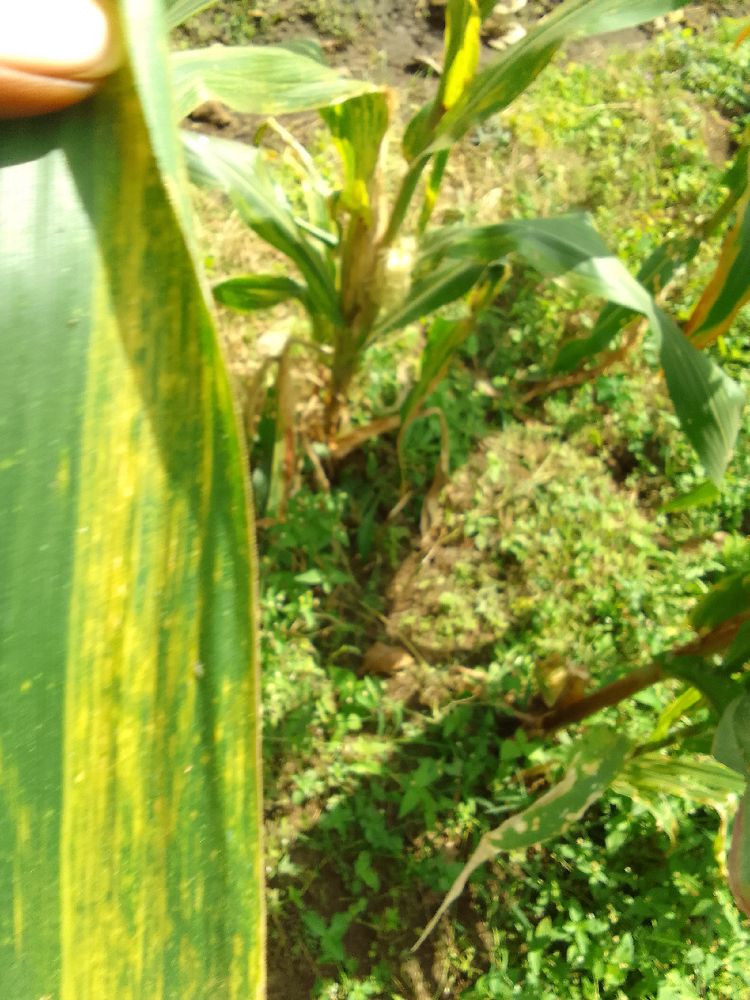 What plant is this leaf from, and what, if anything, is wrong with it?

maize, maize lethal necrosis
